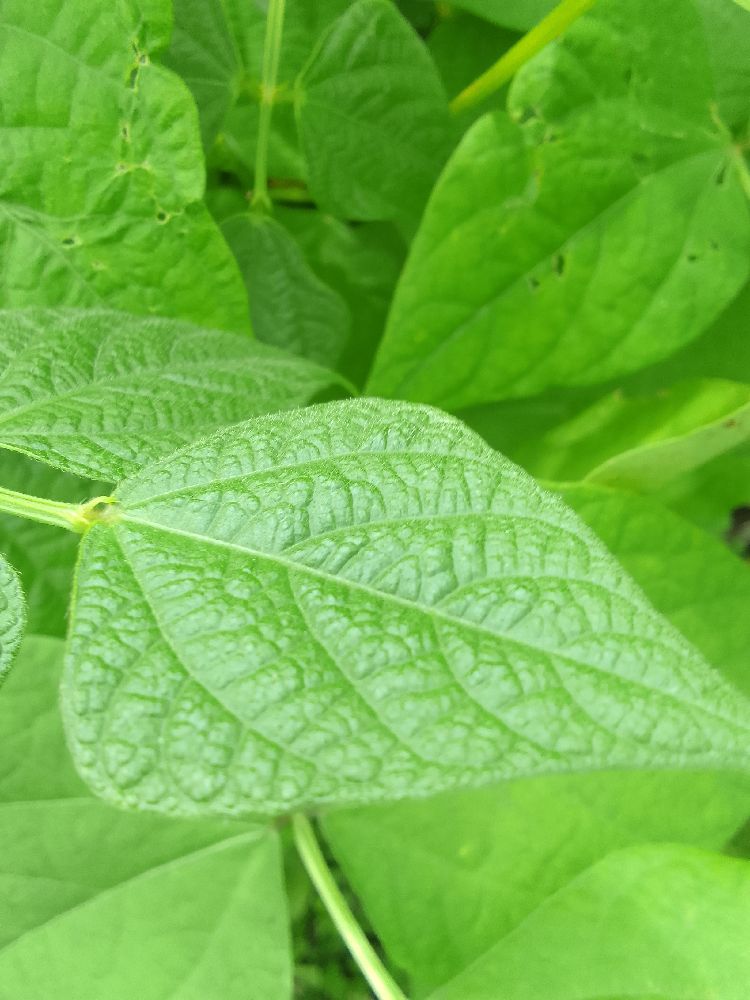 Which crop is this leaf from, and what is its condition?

common bean, healthy
